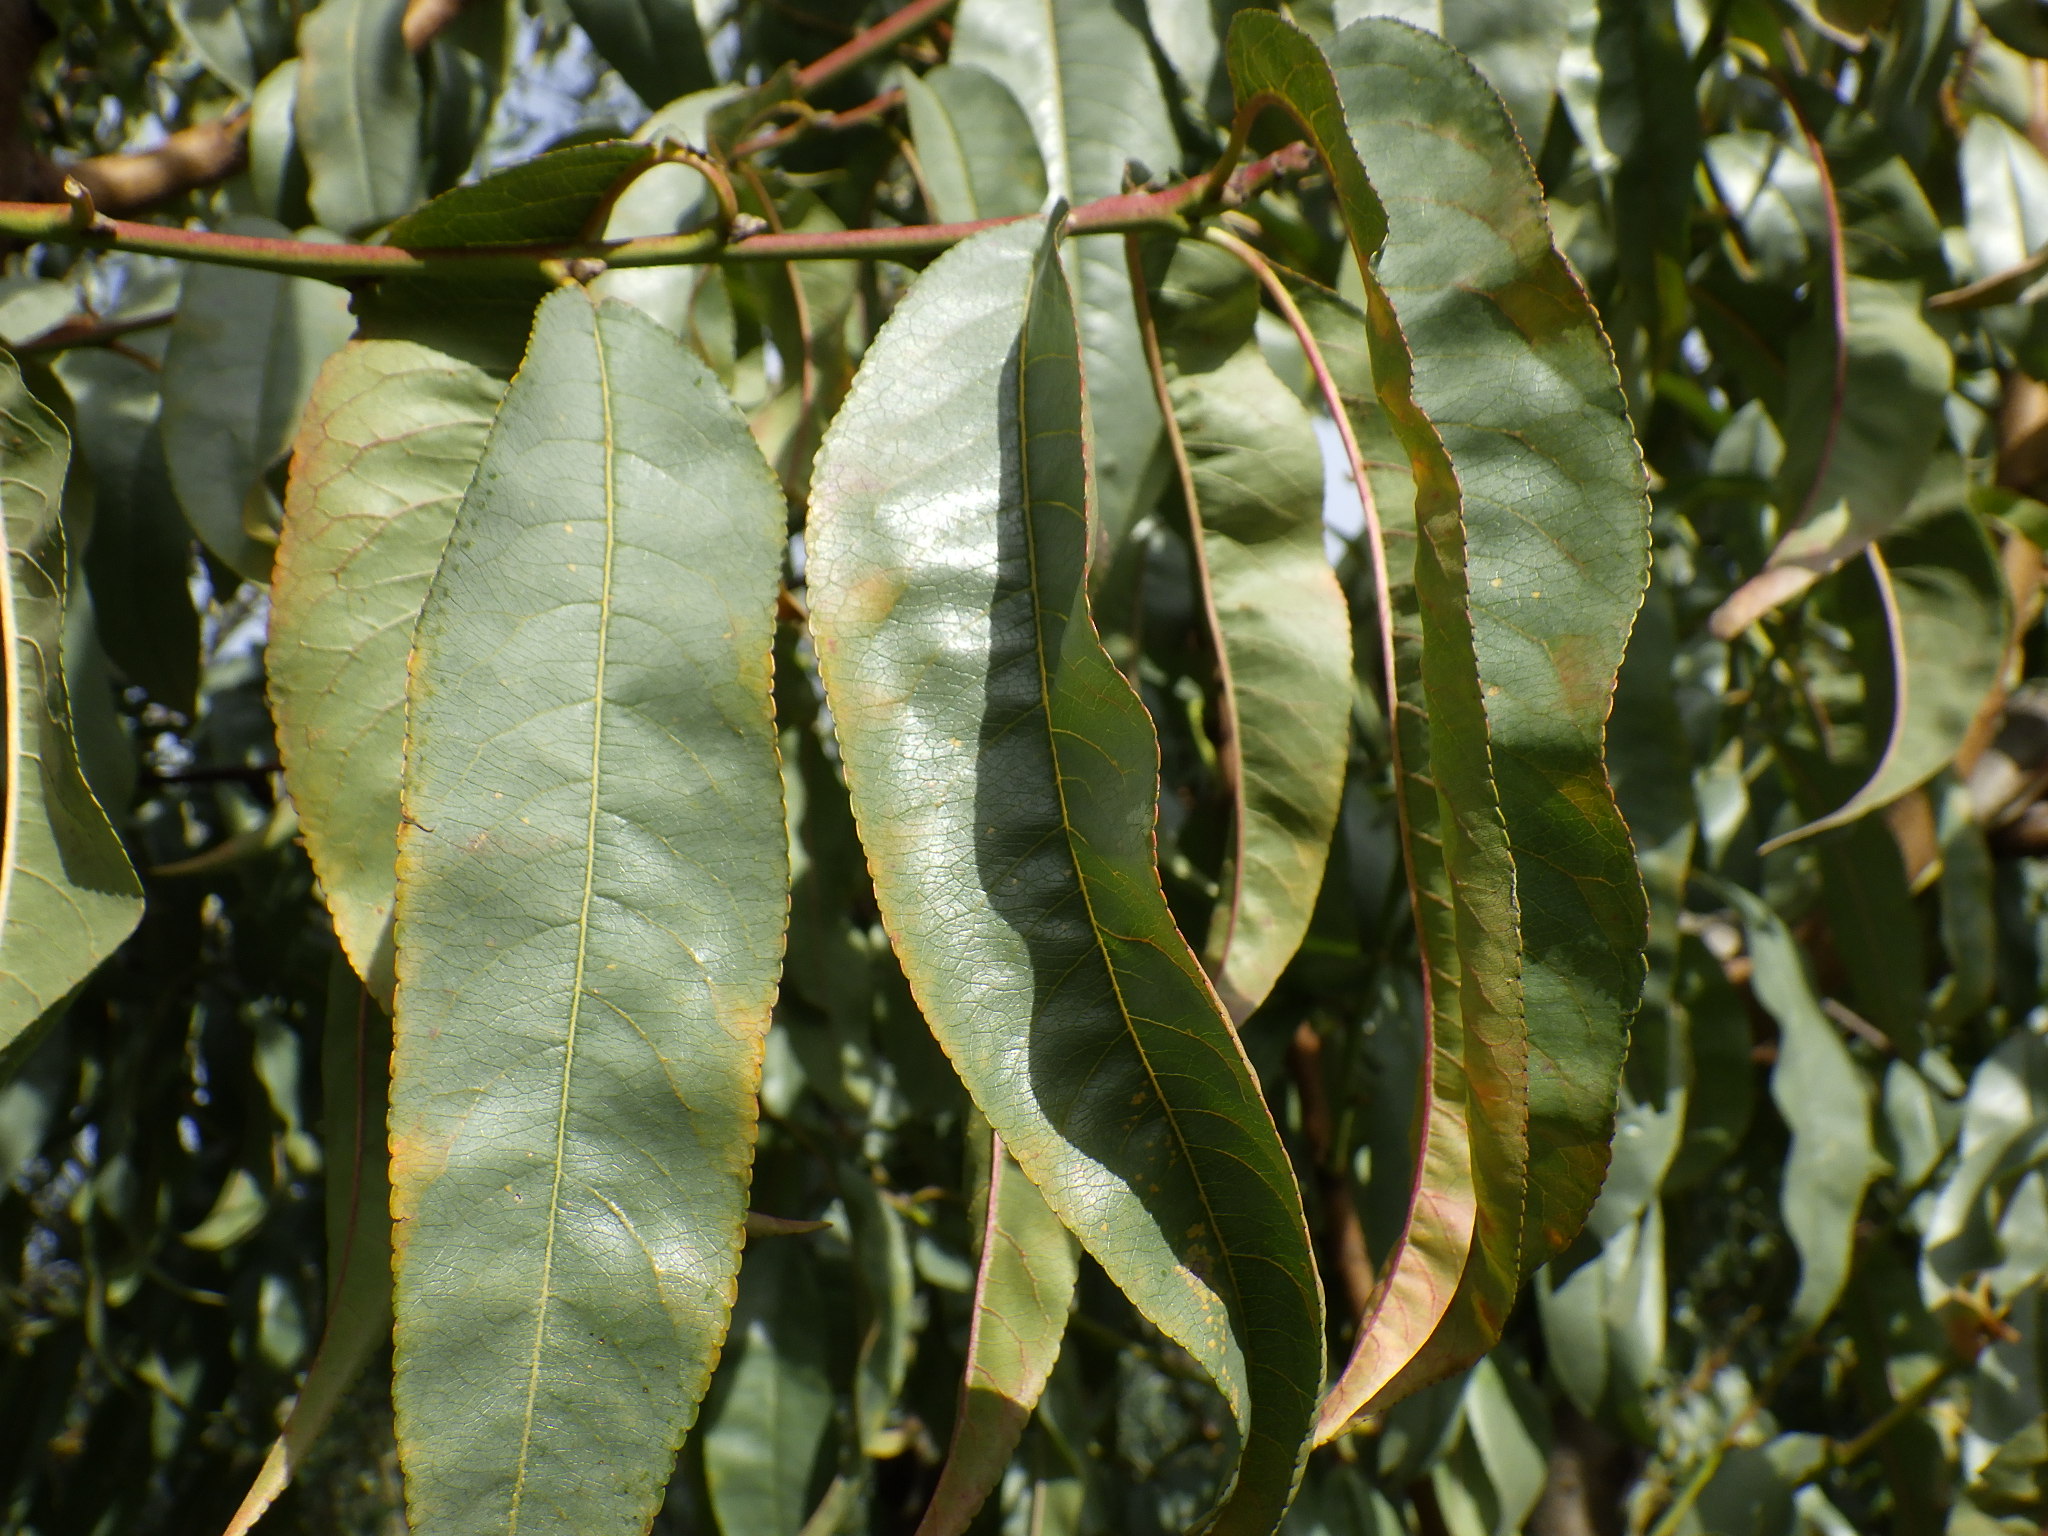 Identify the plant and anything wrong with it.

peach, silver leaf disease
